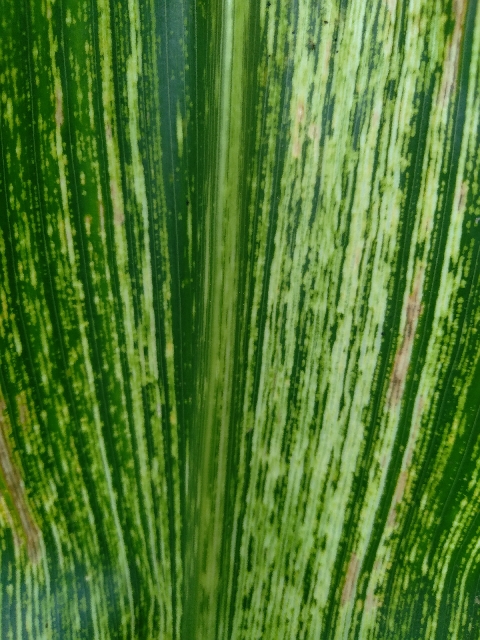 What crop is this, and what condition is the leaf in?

maize, maize streak virus
